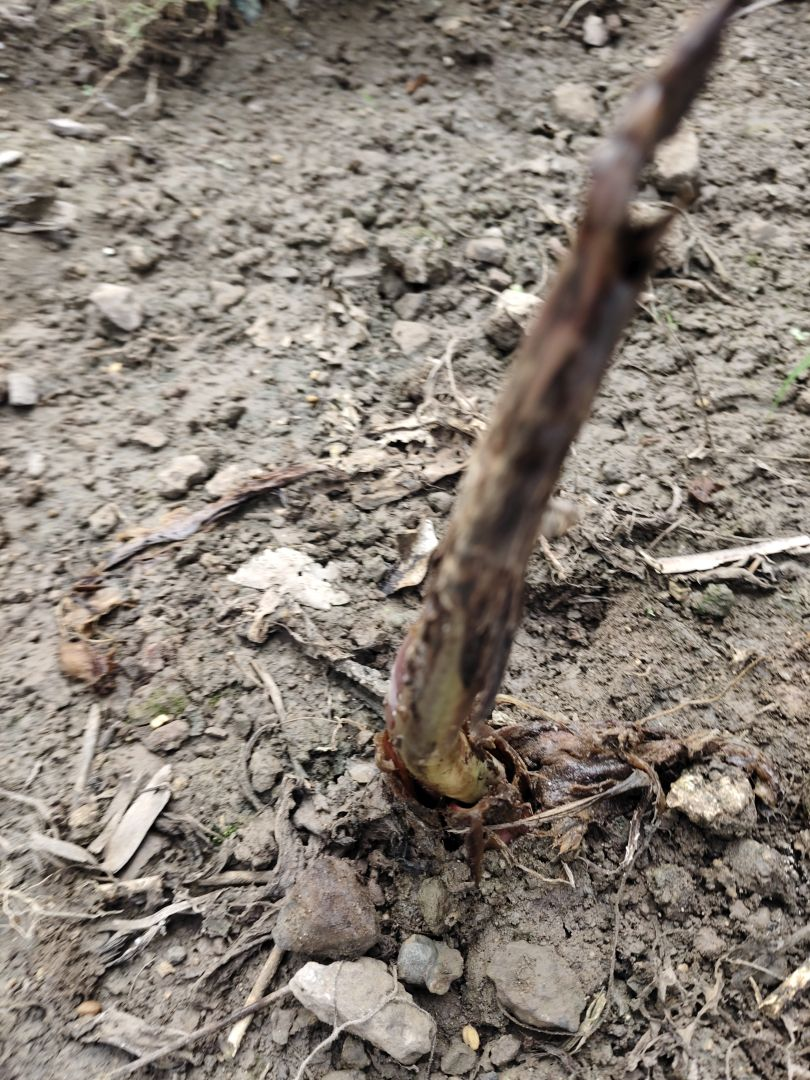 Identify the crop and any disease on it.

taro, root rot
